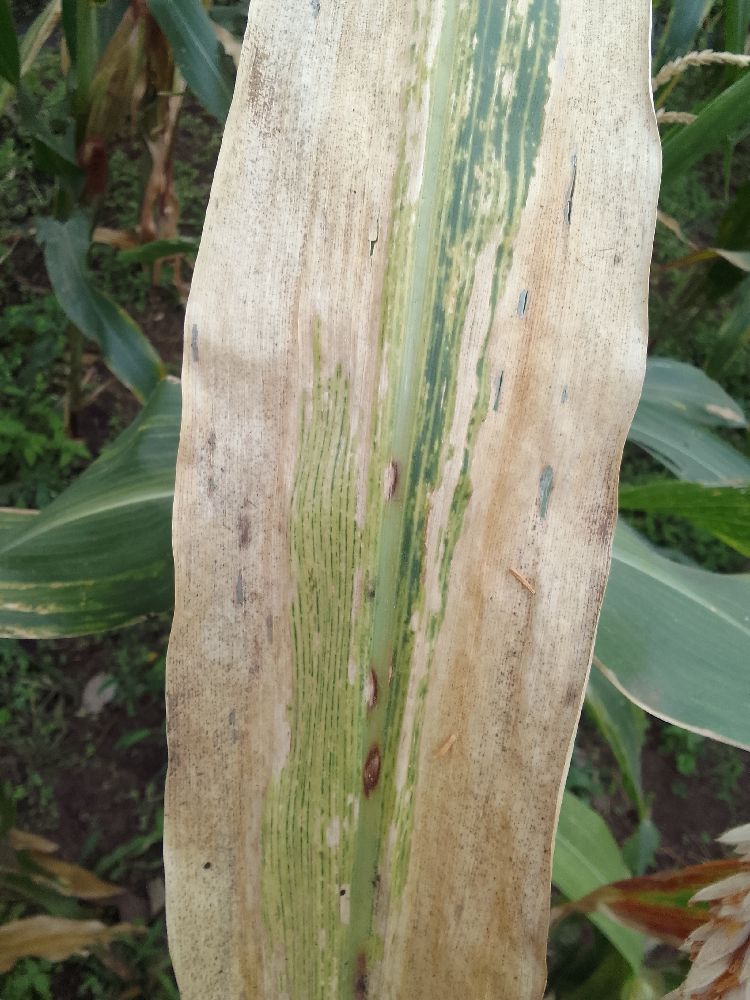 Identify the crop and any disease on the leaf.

maize, maize lethal necrosis
